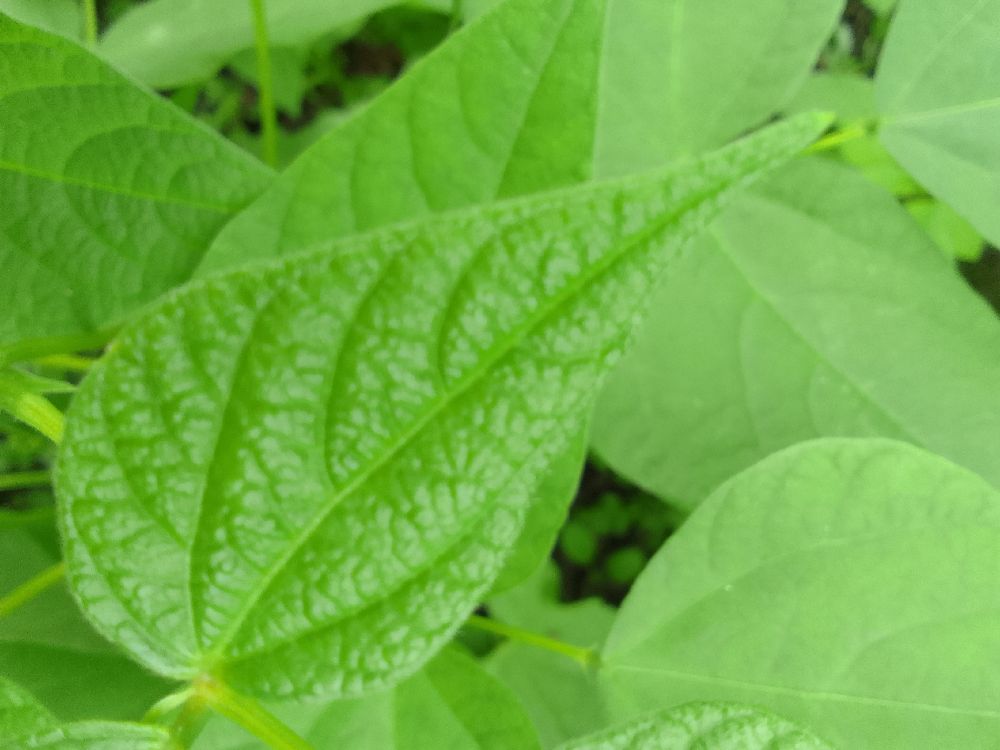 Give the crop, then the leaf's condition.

common bean, healthy
